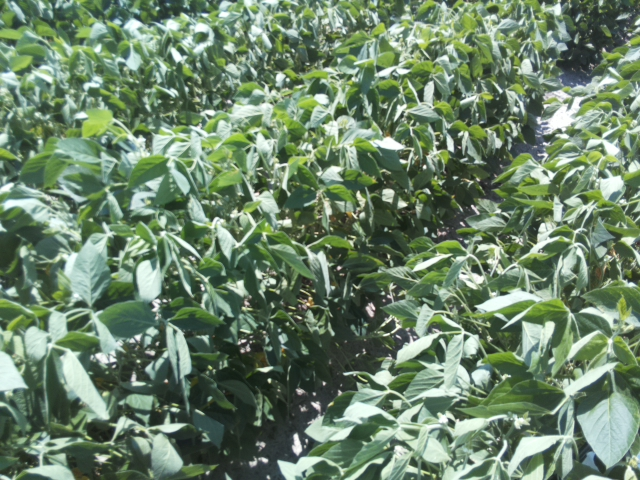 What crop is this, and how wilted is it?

soybean, slight leaflet or petiole turgor loss in upper canopy
